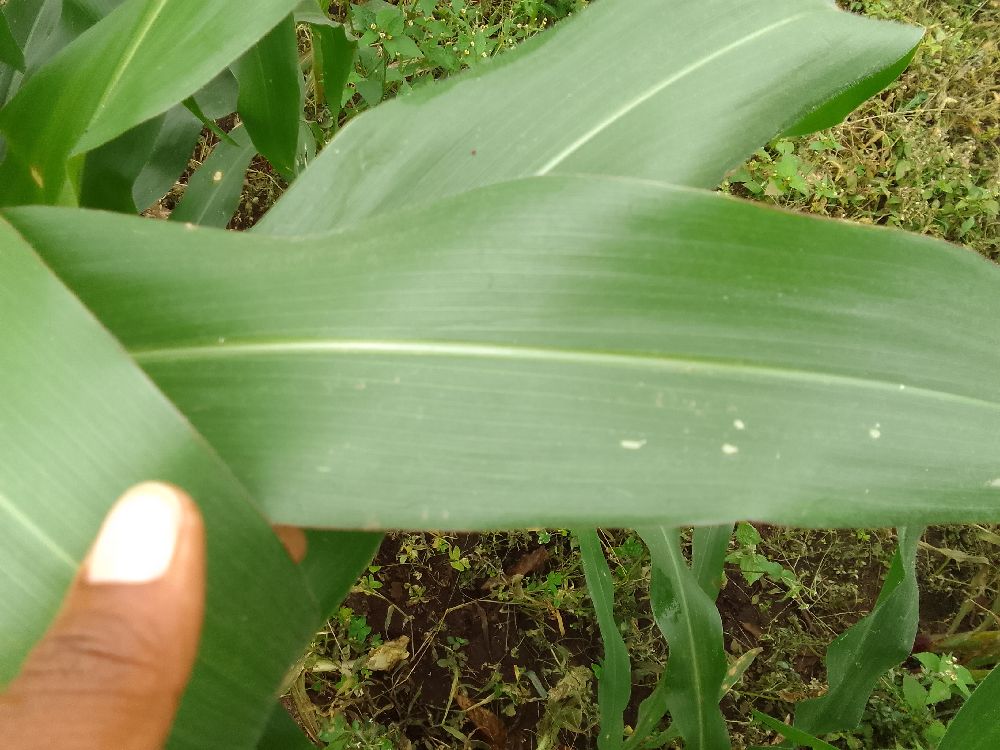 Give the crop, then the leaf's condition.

maize, healthy
